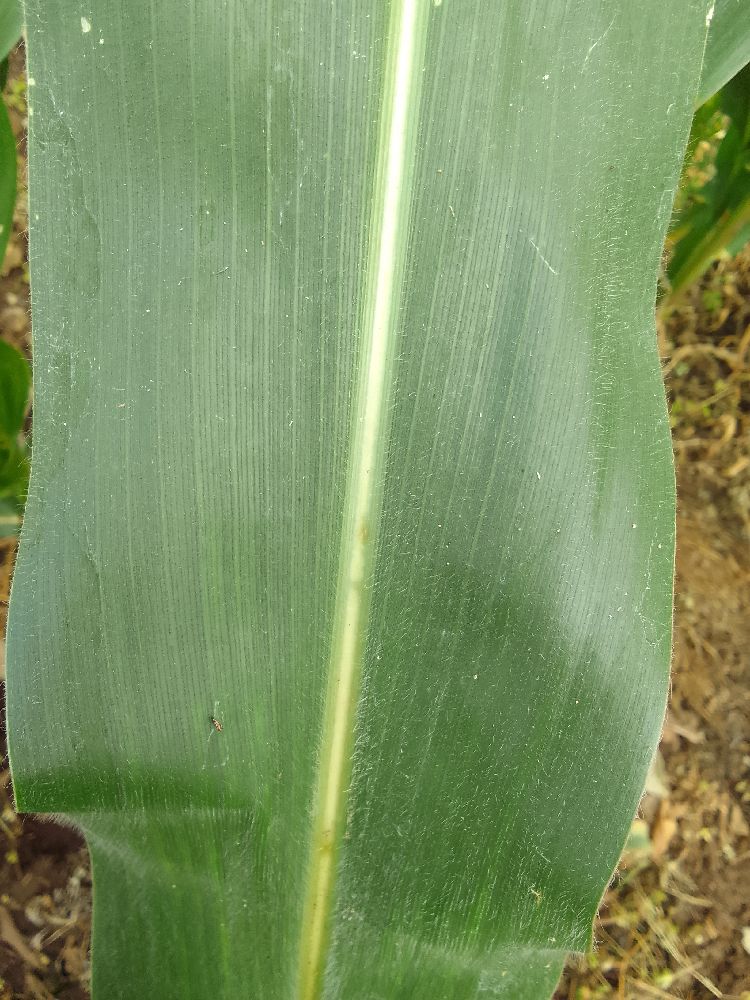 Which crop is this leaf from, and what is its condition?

maize, healthy
